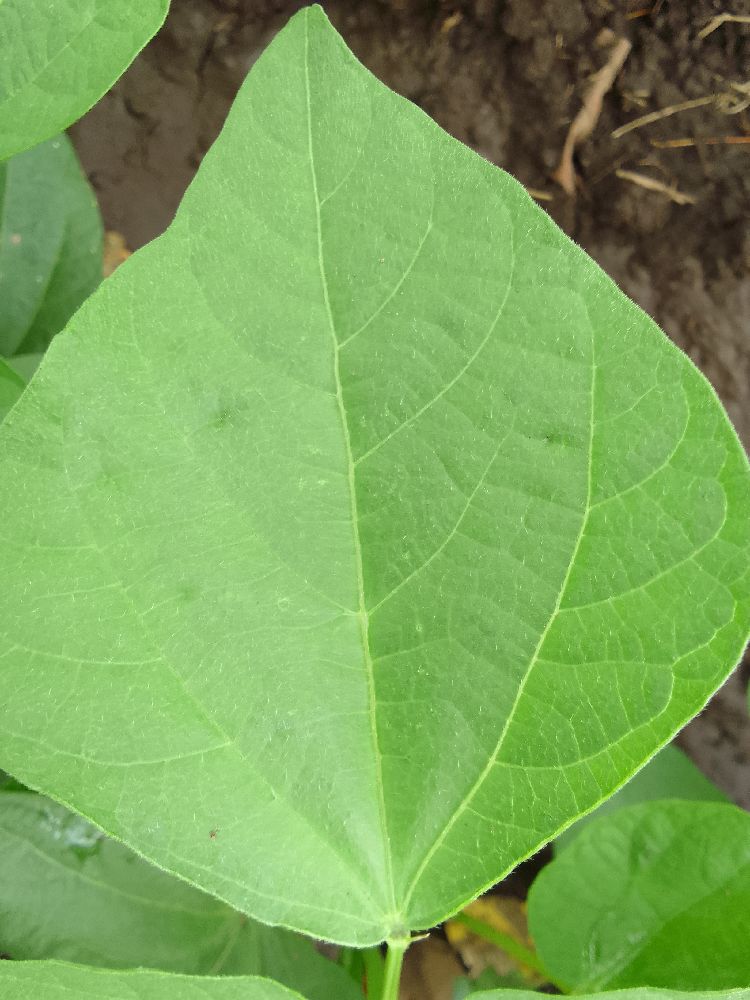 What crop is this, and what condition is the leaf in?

common bean, healthy
